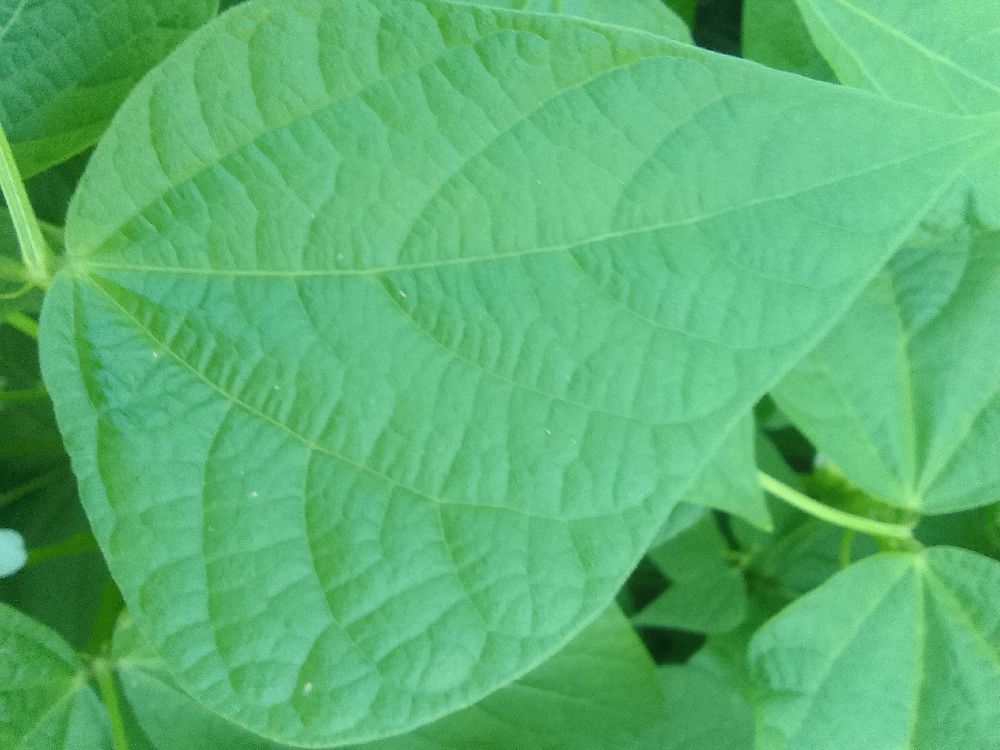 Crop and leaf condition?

common bean, healthy
